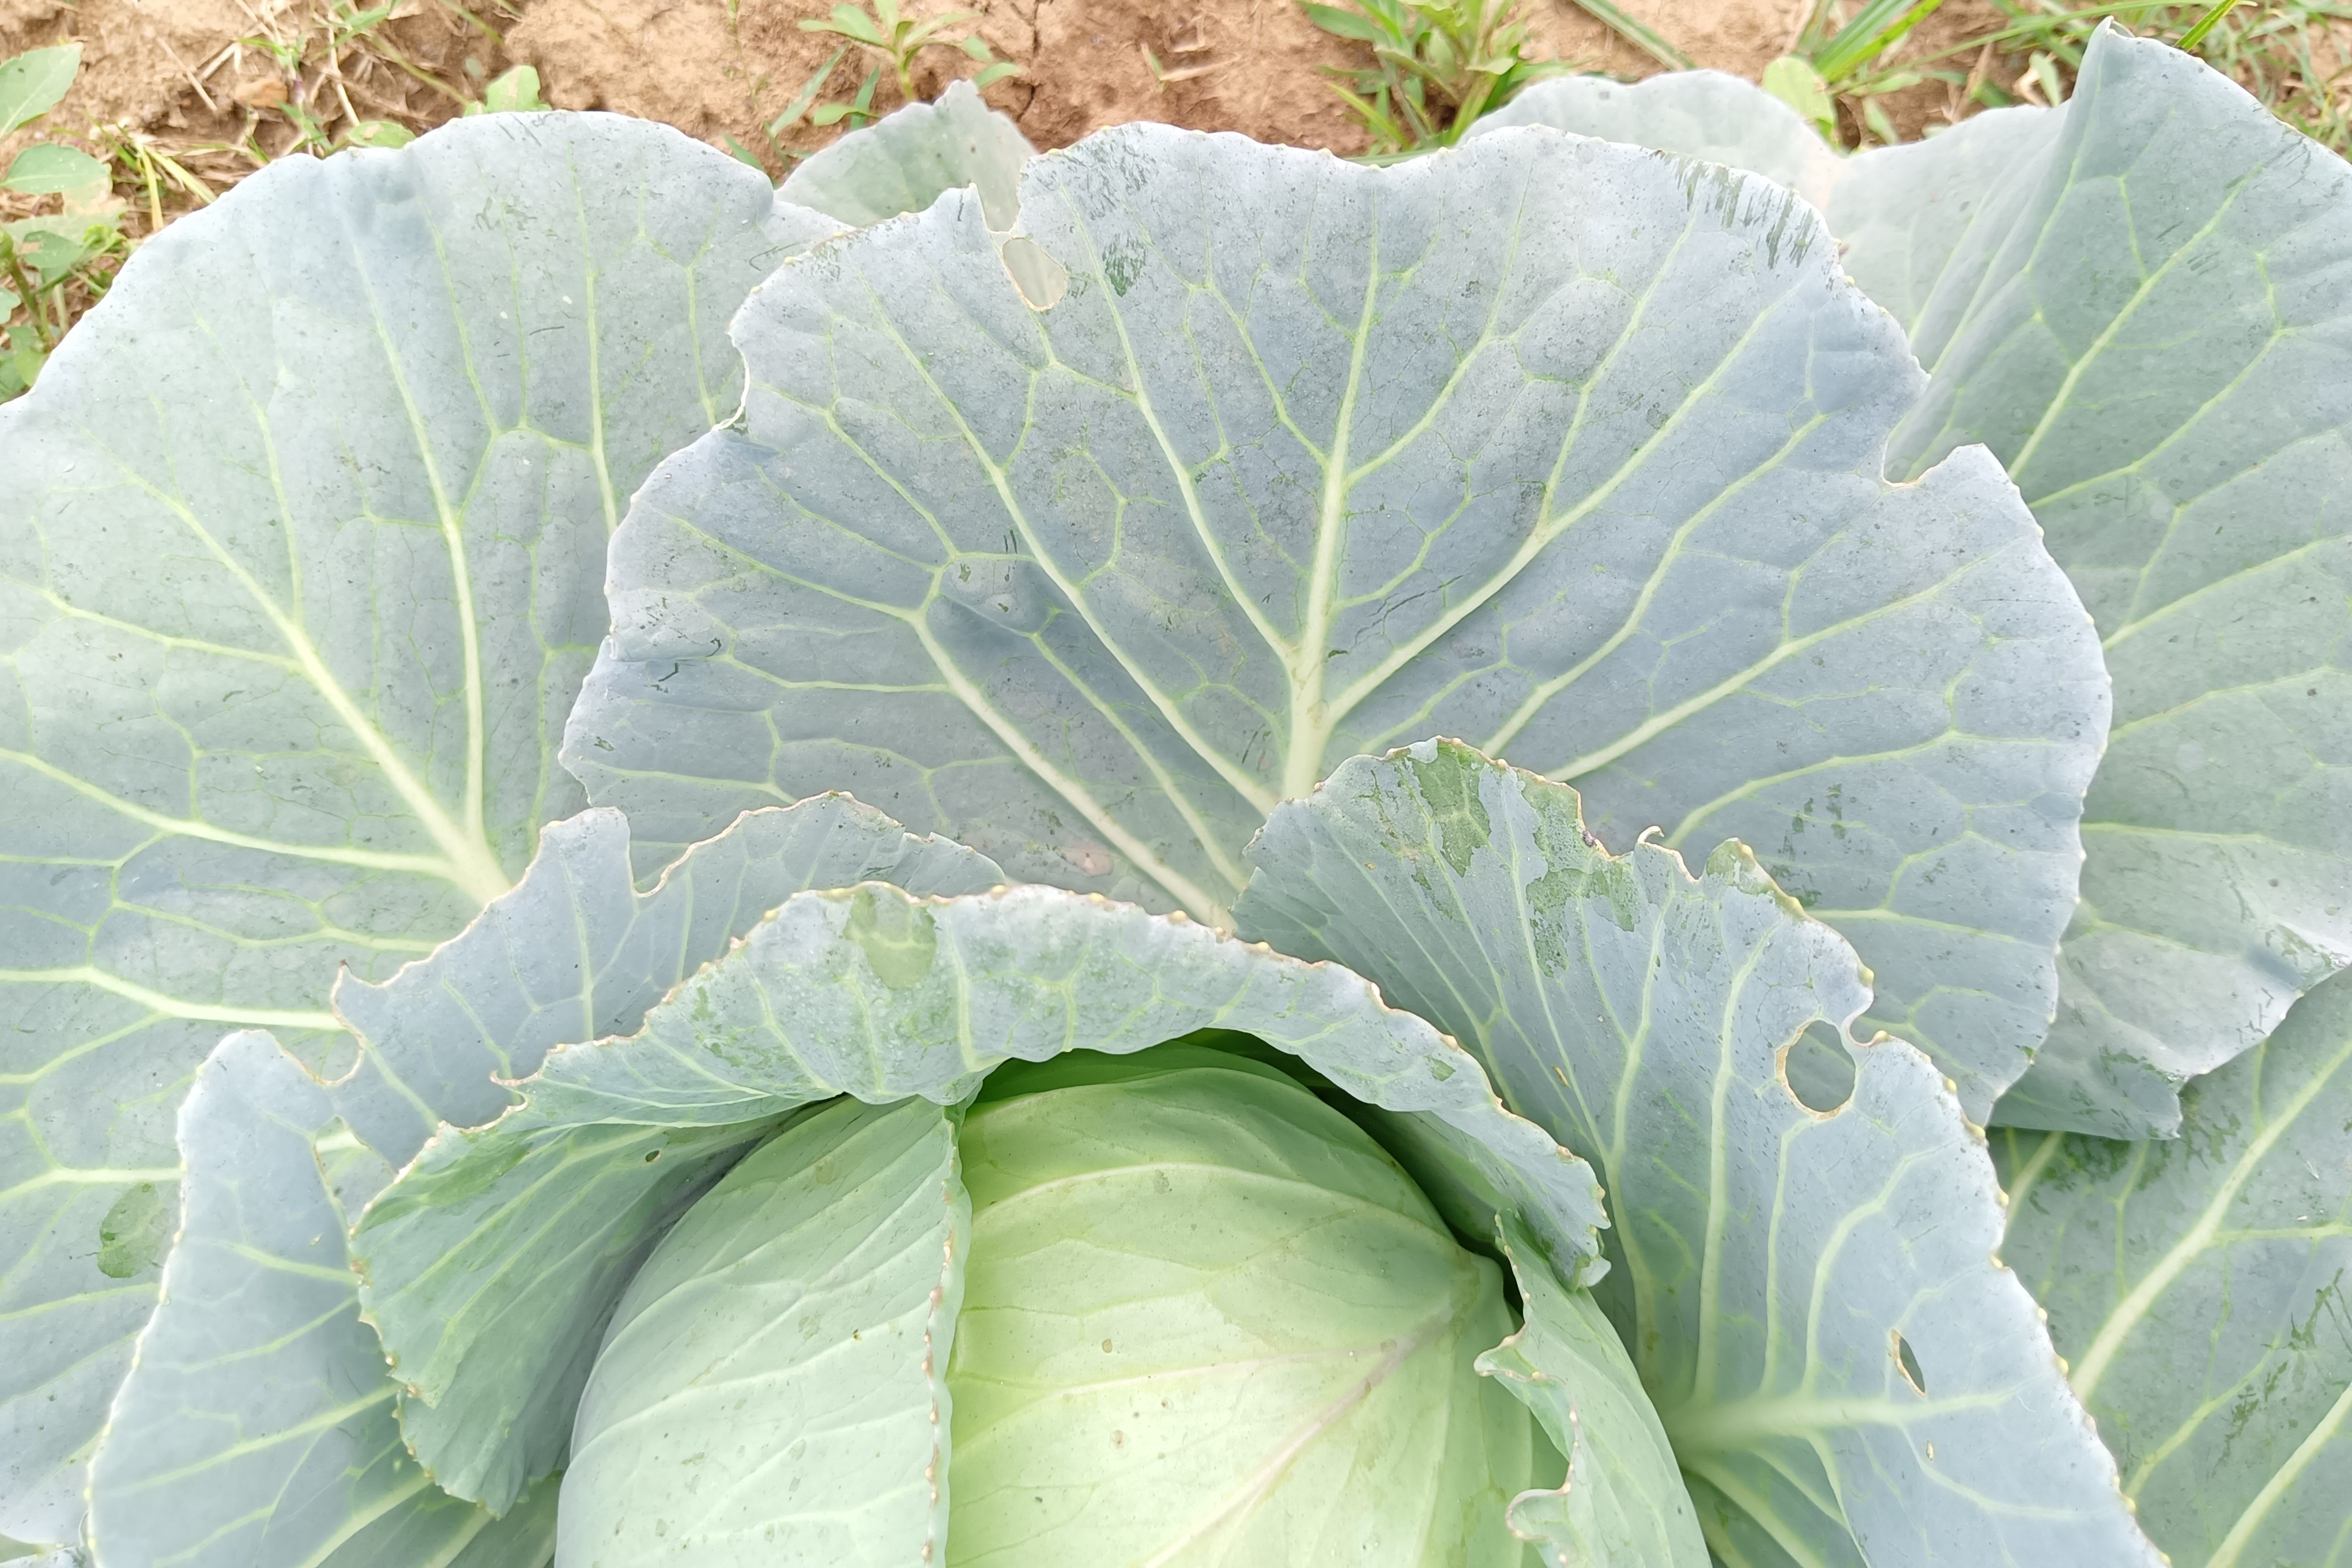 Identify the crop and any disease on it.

cabbage, healthy
